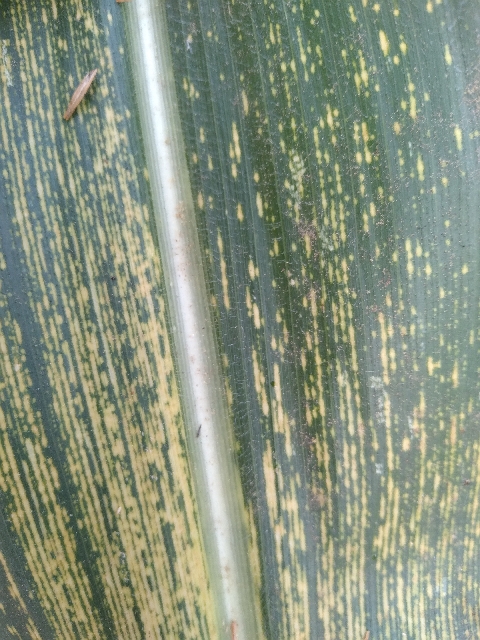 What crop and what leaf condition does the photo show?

maize, maize streak virus
